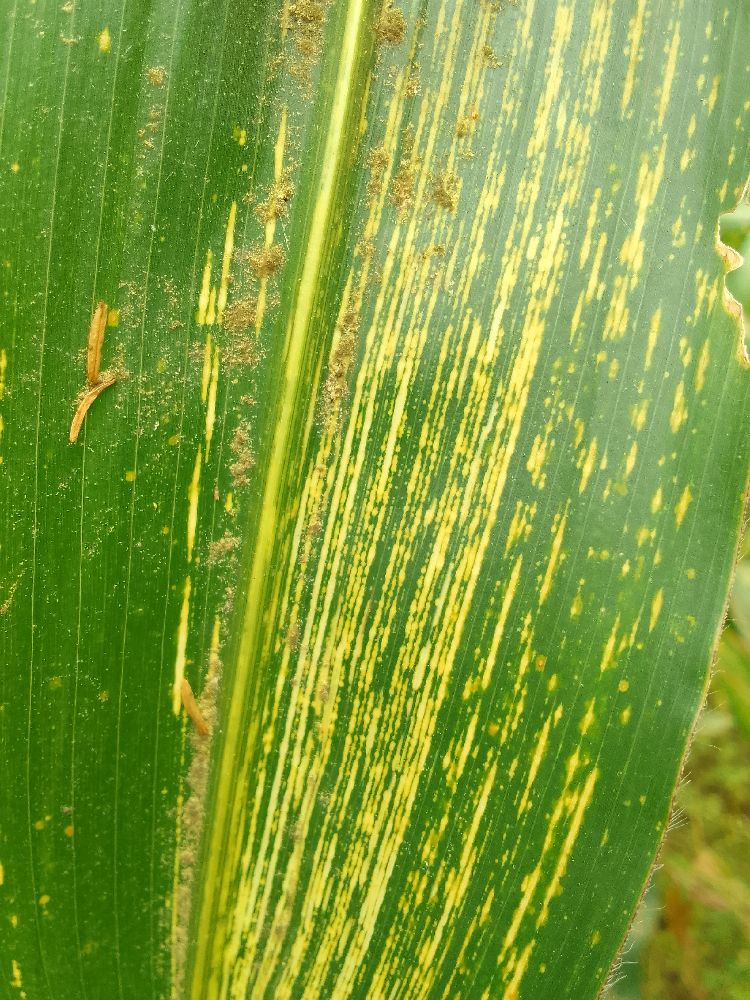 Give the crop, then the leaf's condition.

maize, maize streak virus
